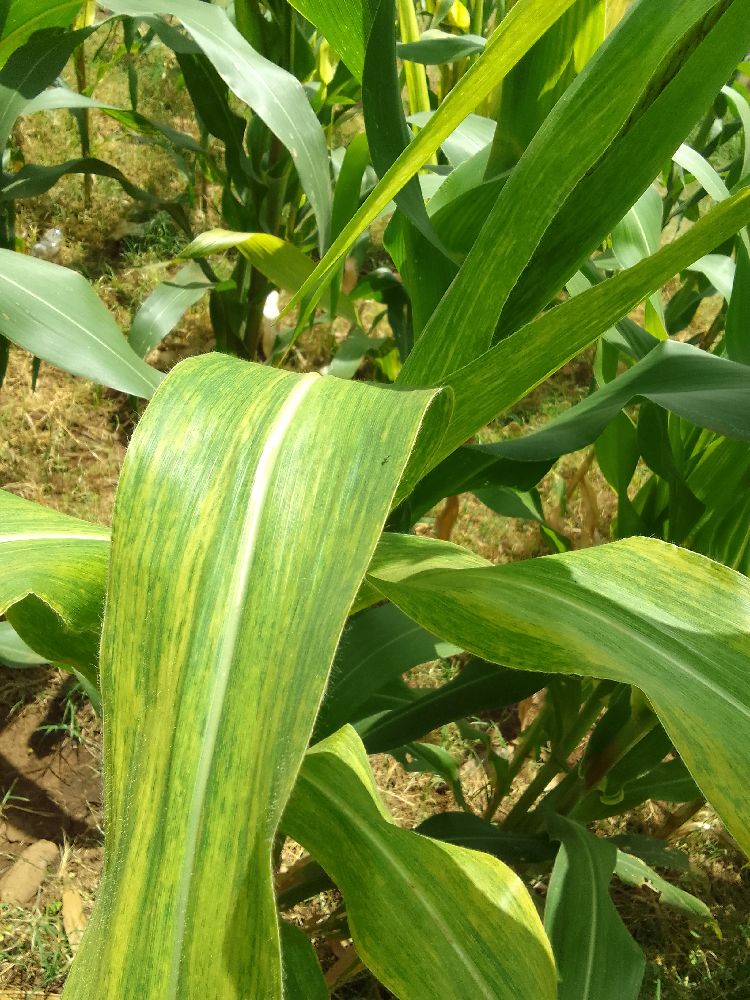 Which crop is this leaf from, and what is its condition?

maize, maize lethal necrosis
